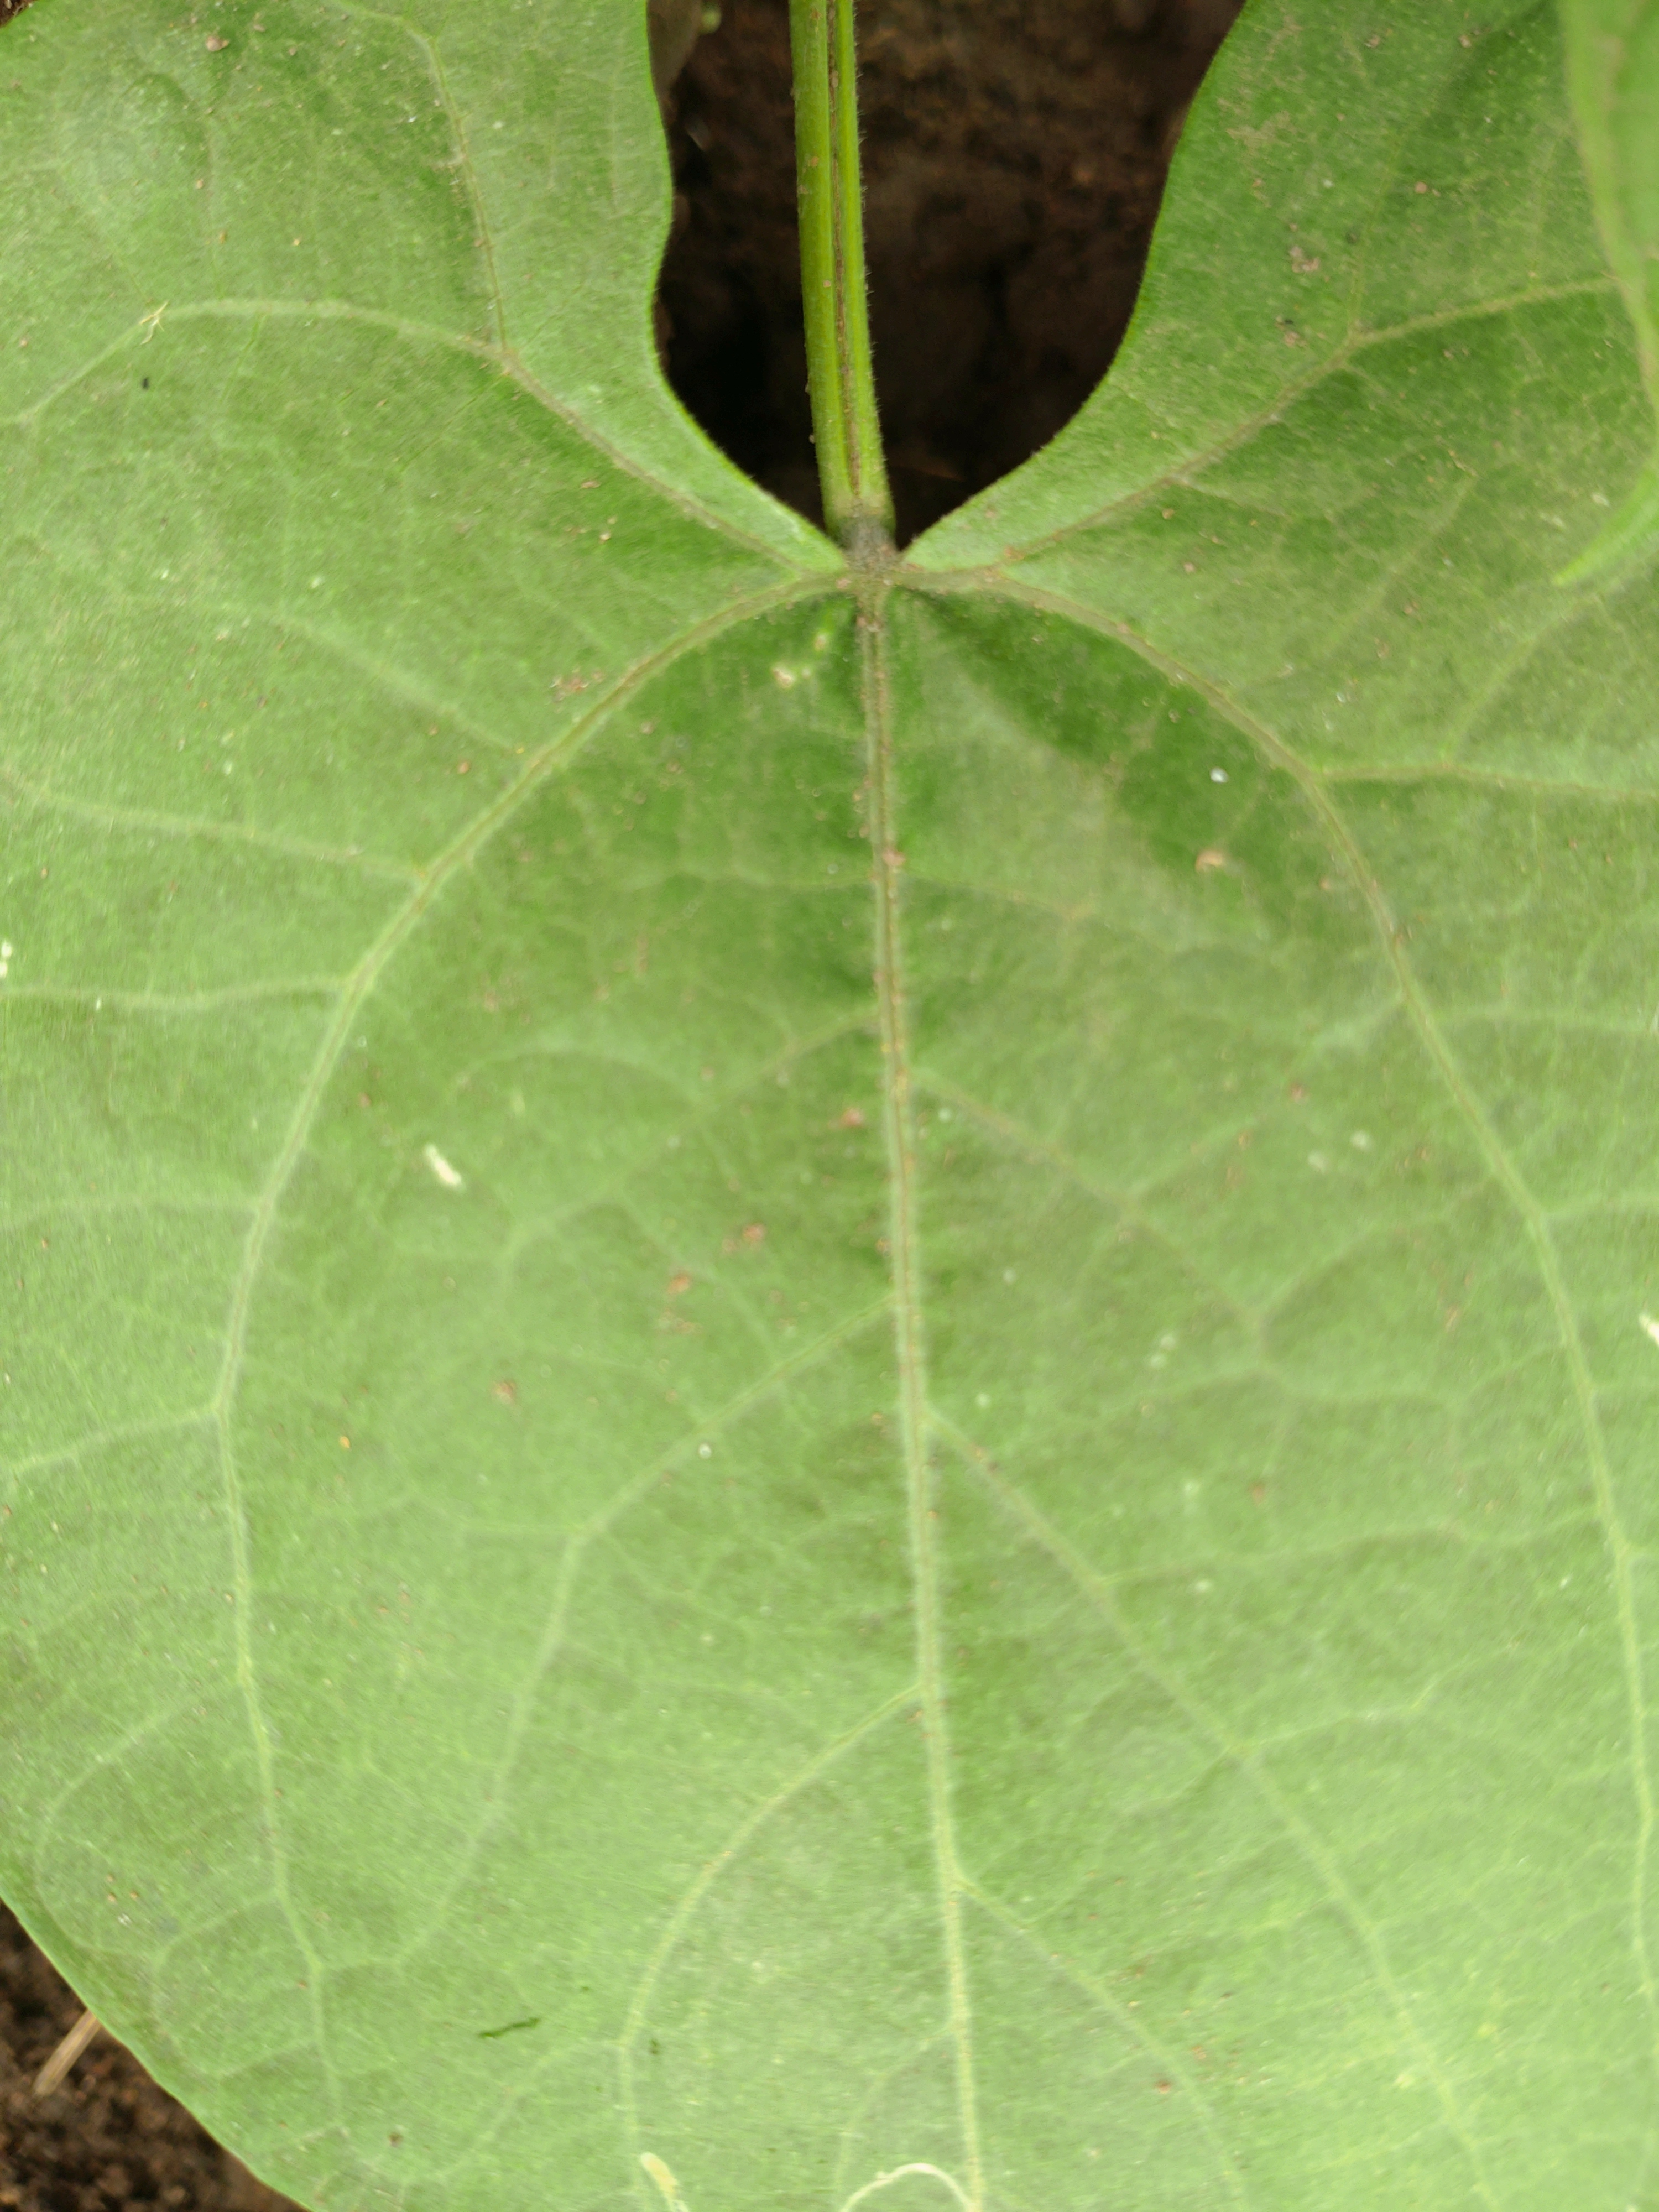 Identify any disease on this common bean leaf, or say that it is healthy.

healthy
